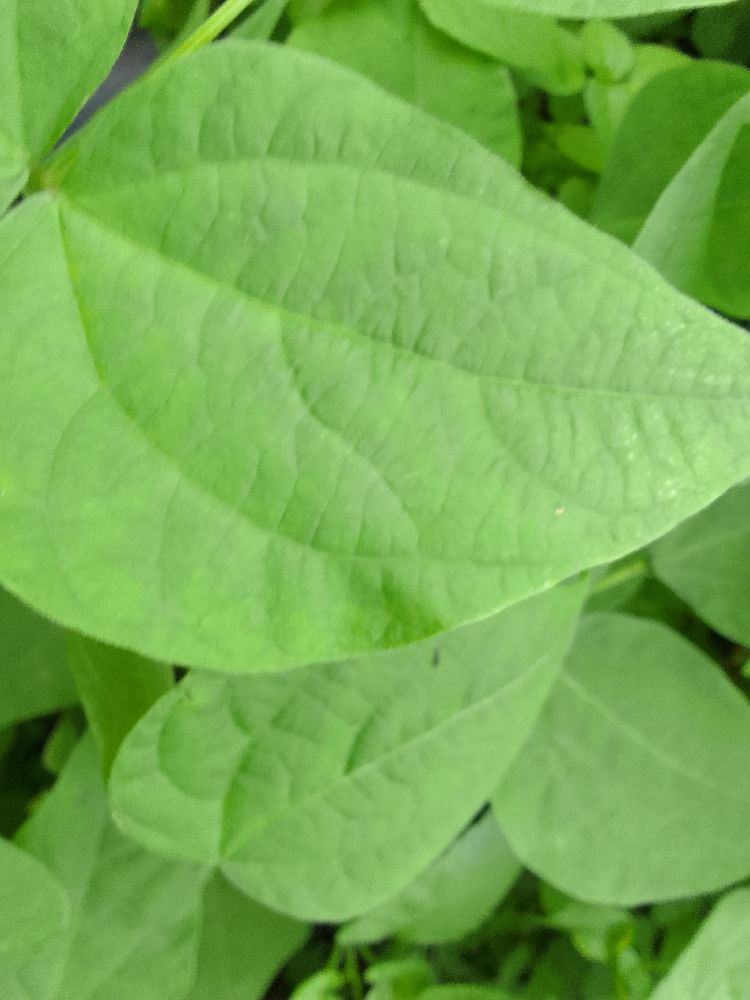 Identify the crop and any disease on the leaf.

common bean, healthy
